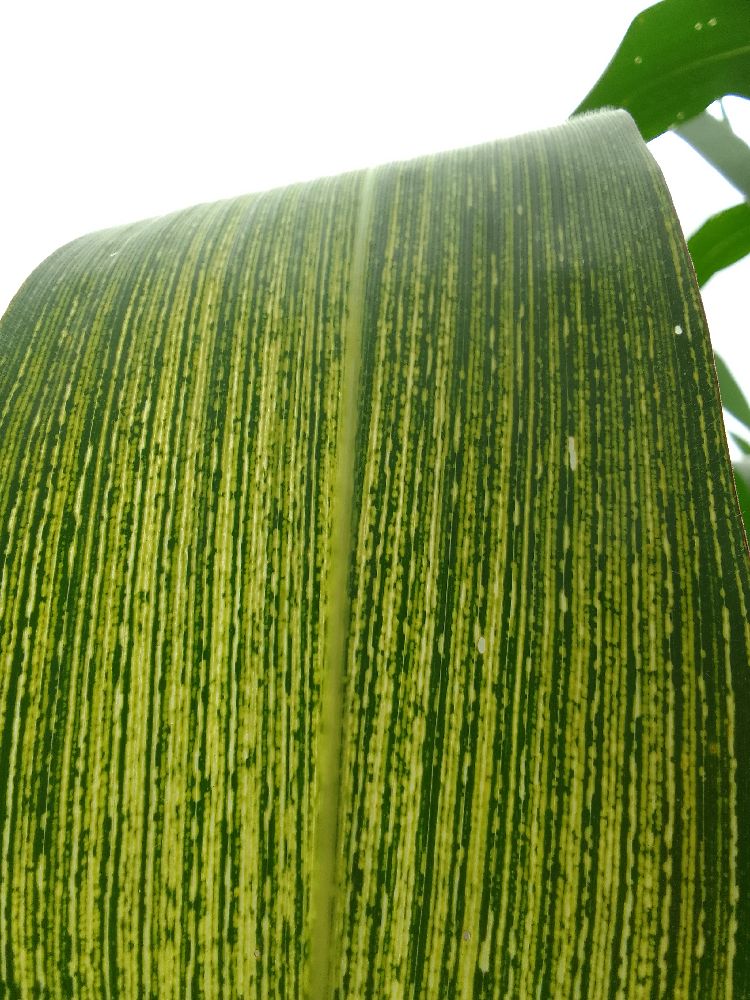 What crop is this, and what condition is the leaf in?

maize, maize streak virus
